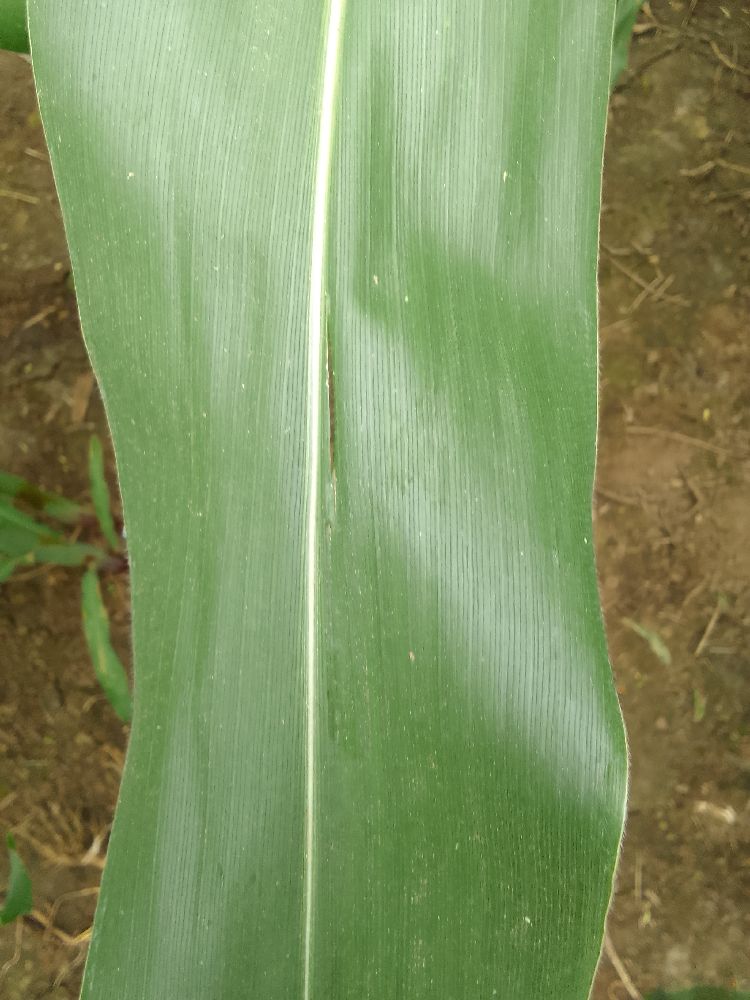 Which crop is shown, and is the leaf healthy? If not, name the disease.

maize, healthy
